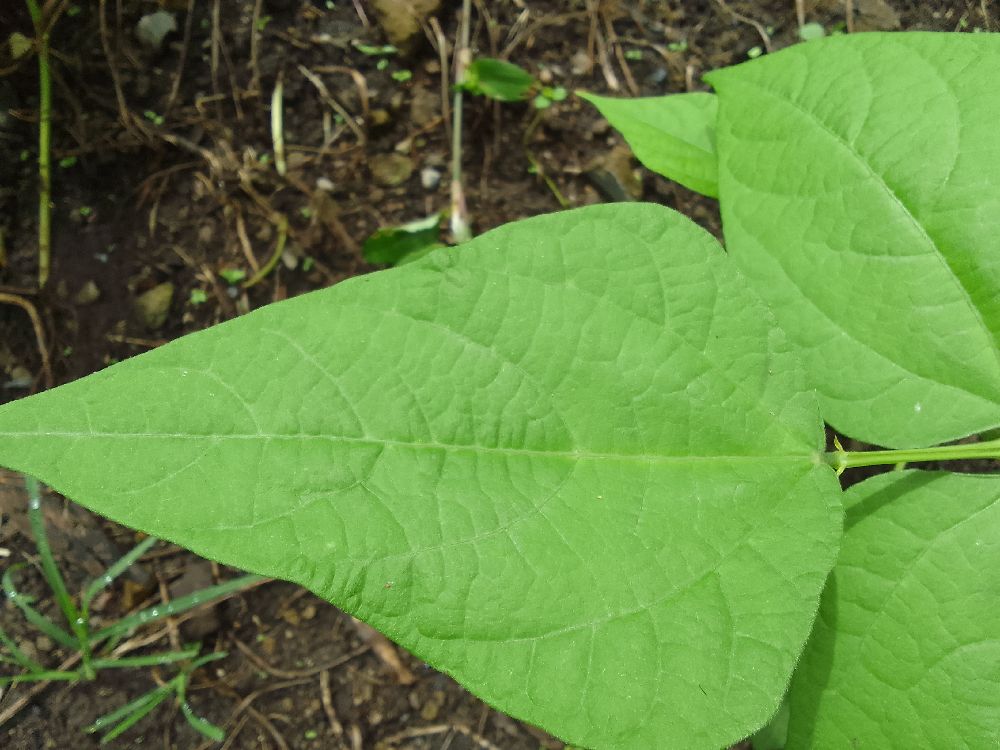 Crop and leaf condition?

common bean, healthy
